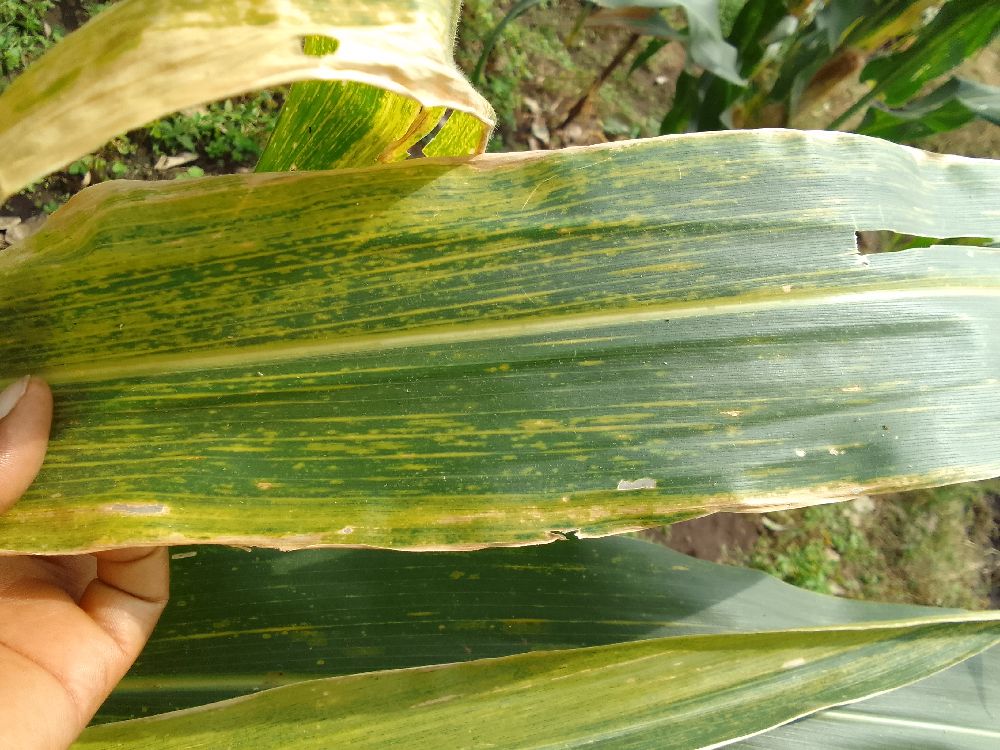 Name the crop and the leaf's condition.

maize, maize lethal necrosis
